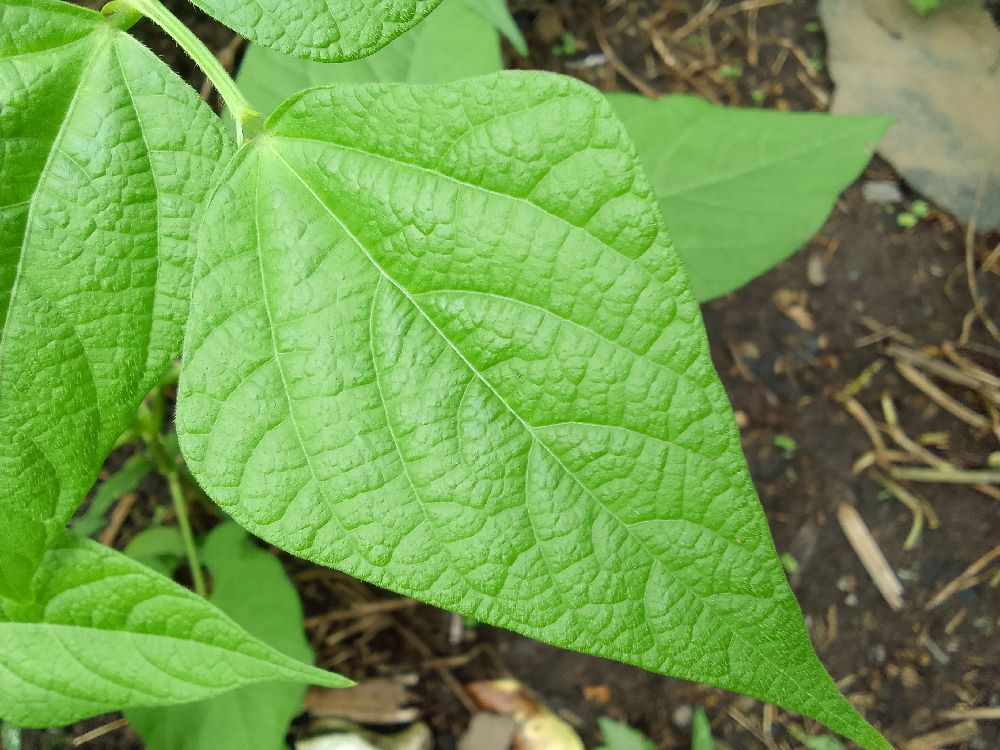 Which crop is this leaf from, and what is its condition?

common bean, healthy
